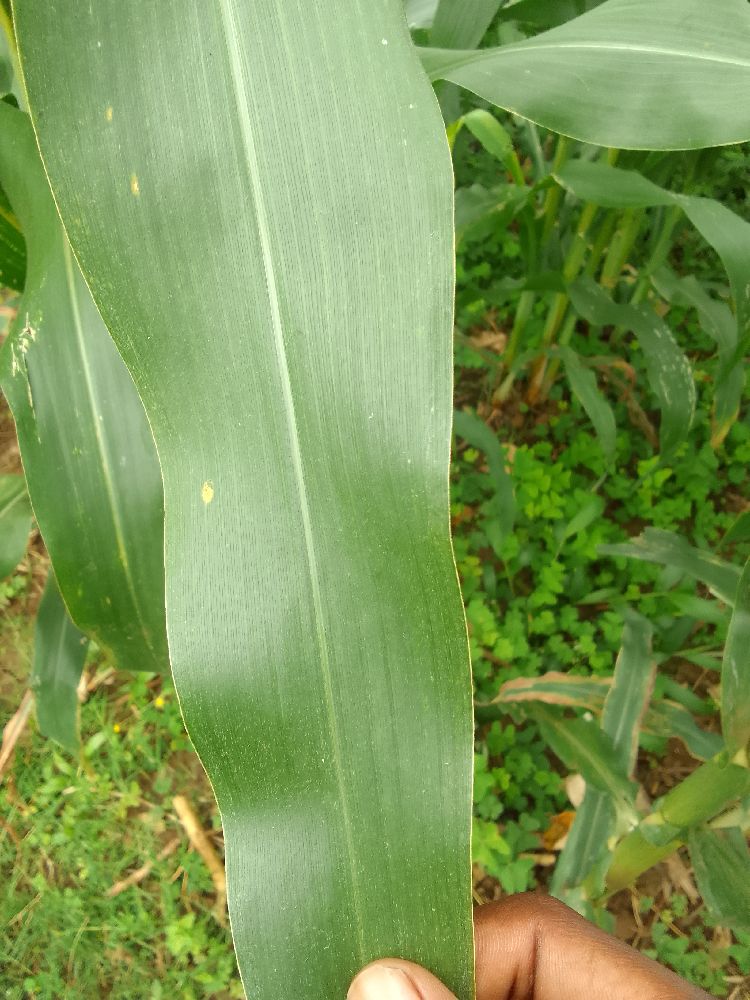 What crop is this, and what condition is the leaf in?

maize, healthy
